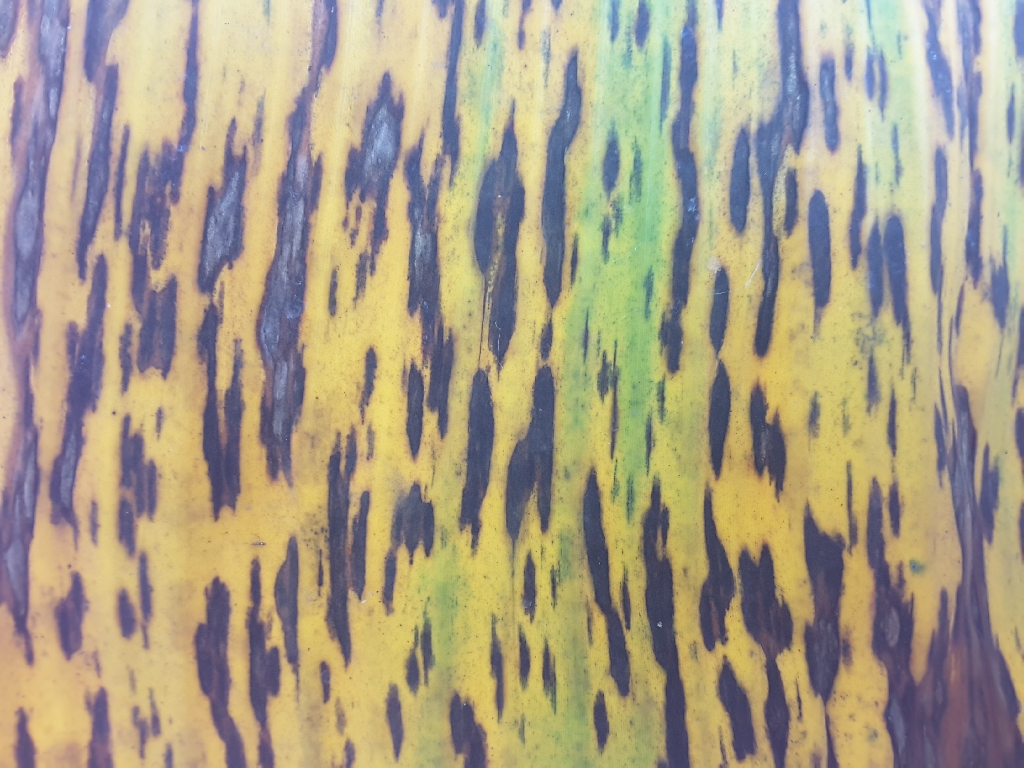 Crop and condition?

banana, black sigatoka
